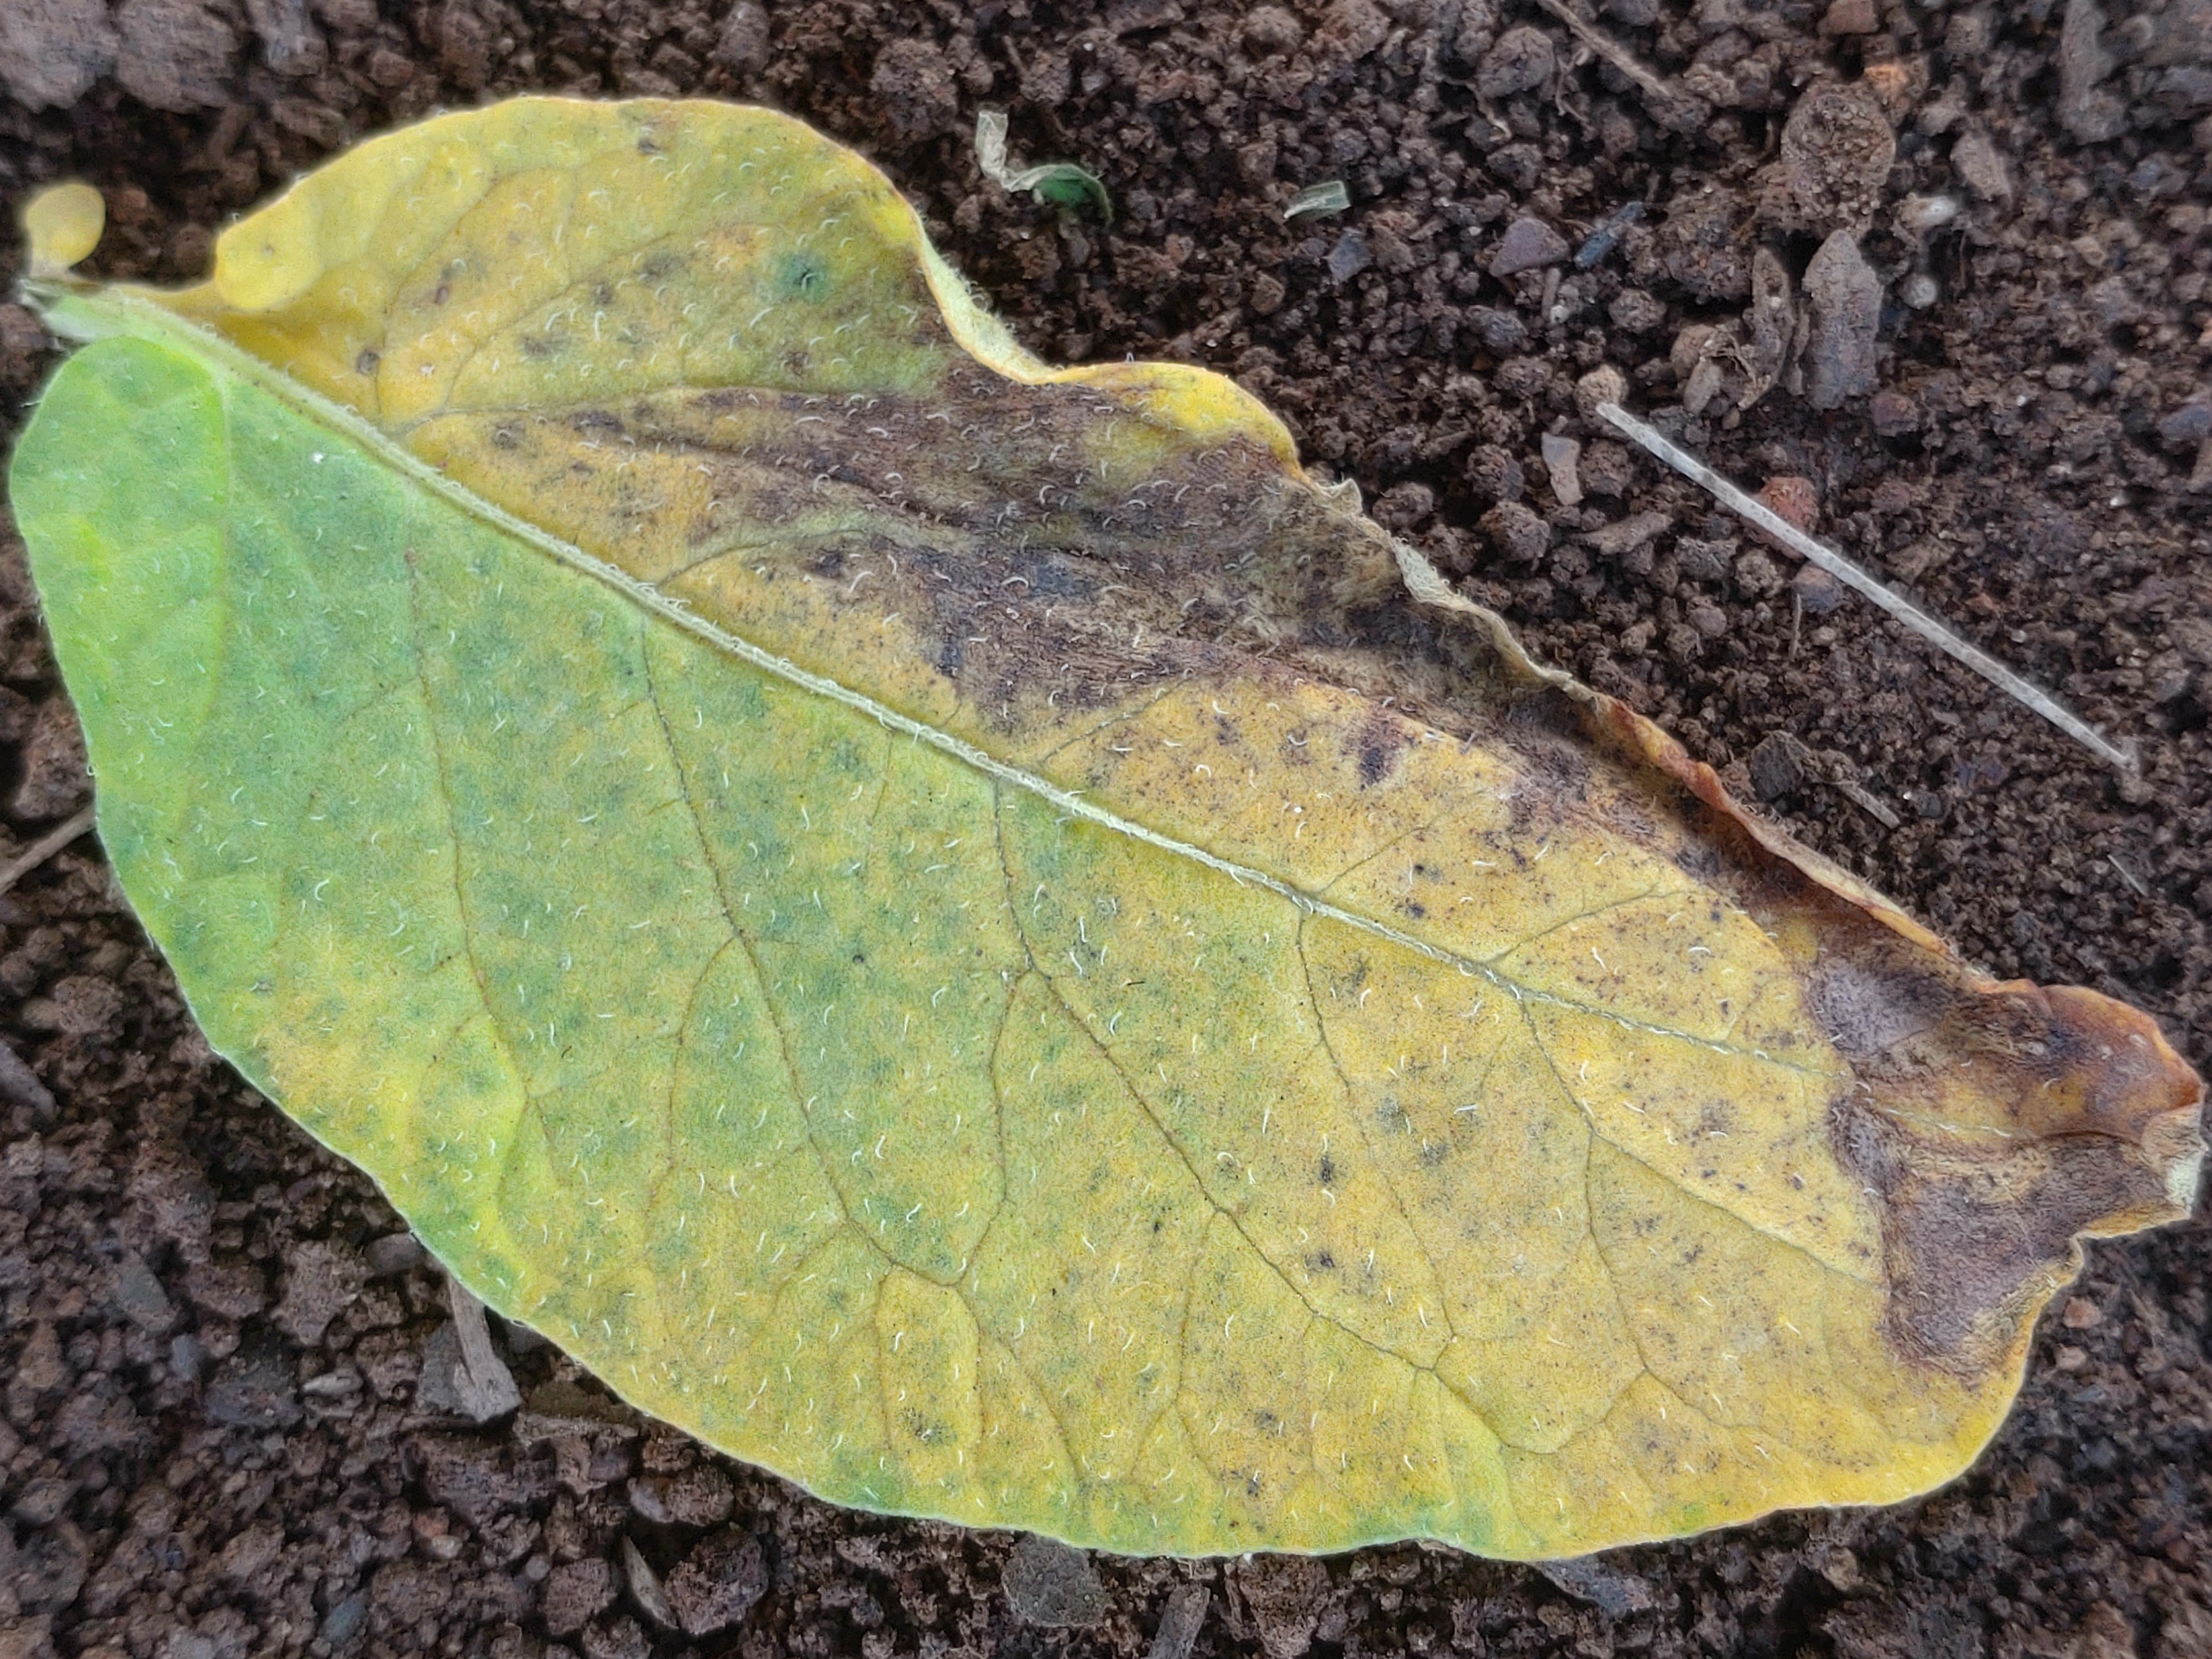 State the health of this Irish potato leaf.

late blight
